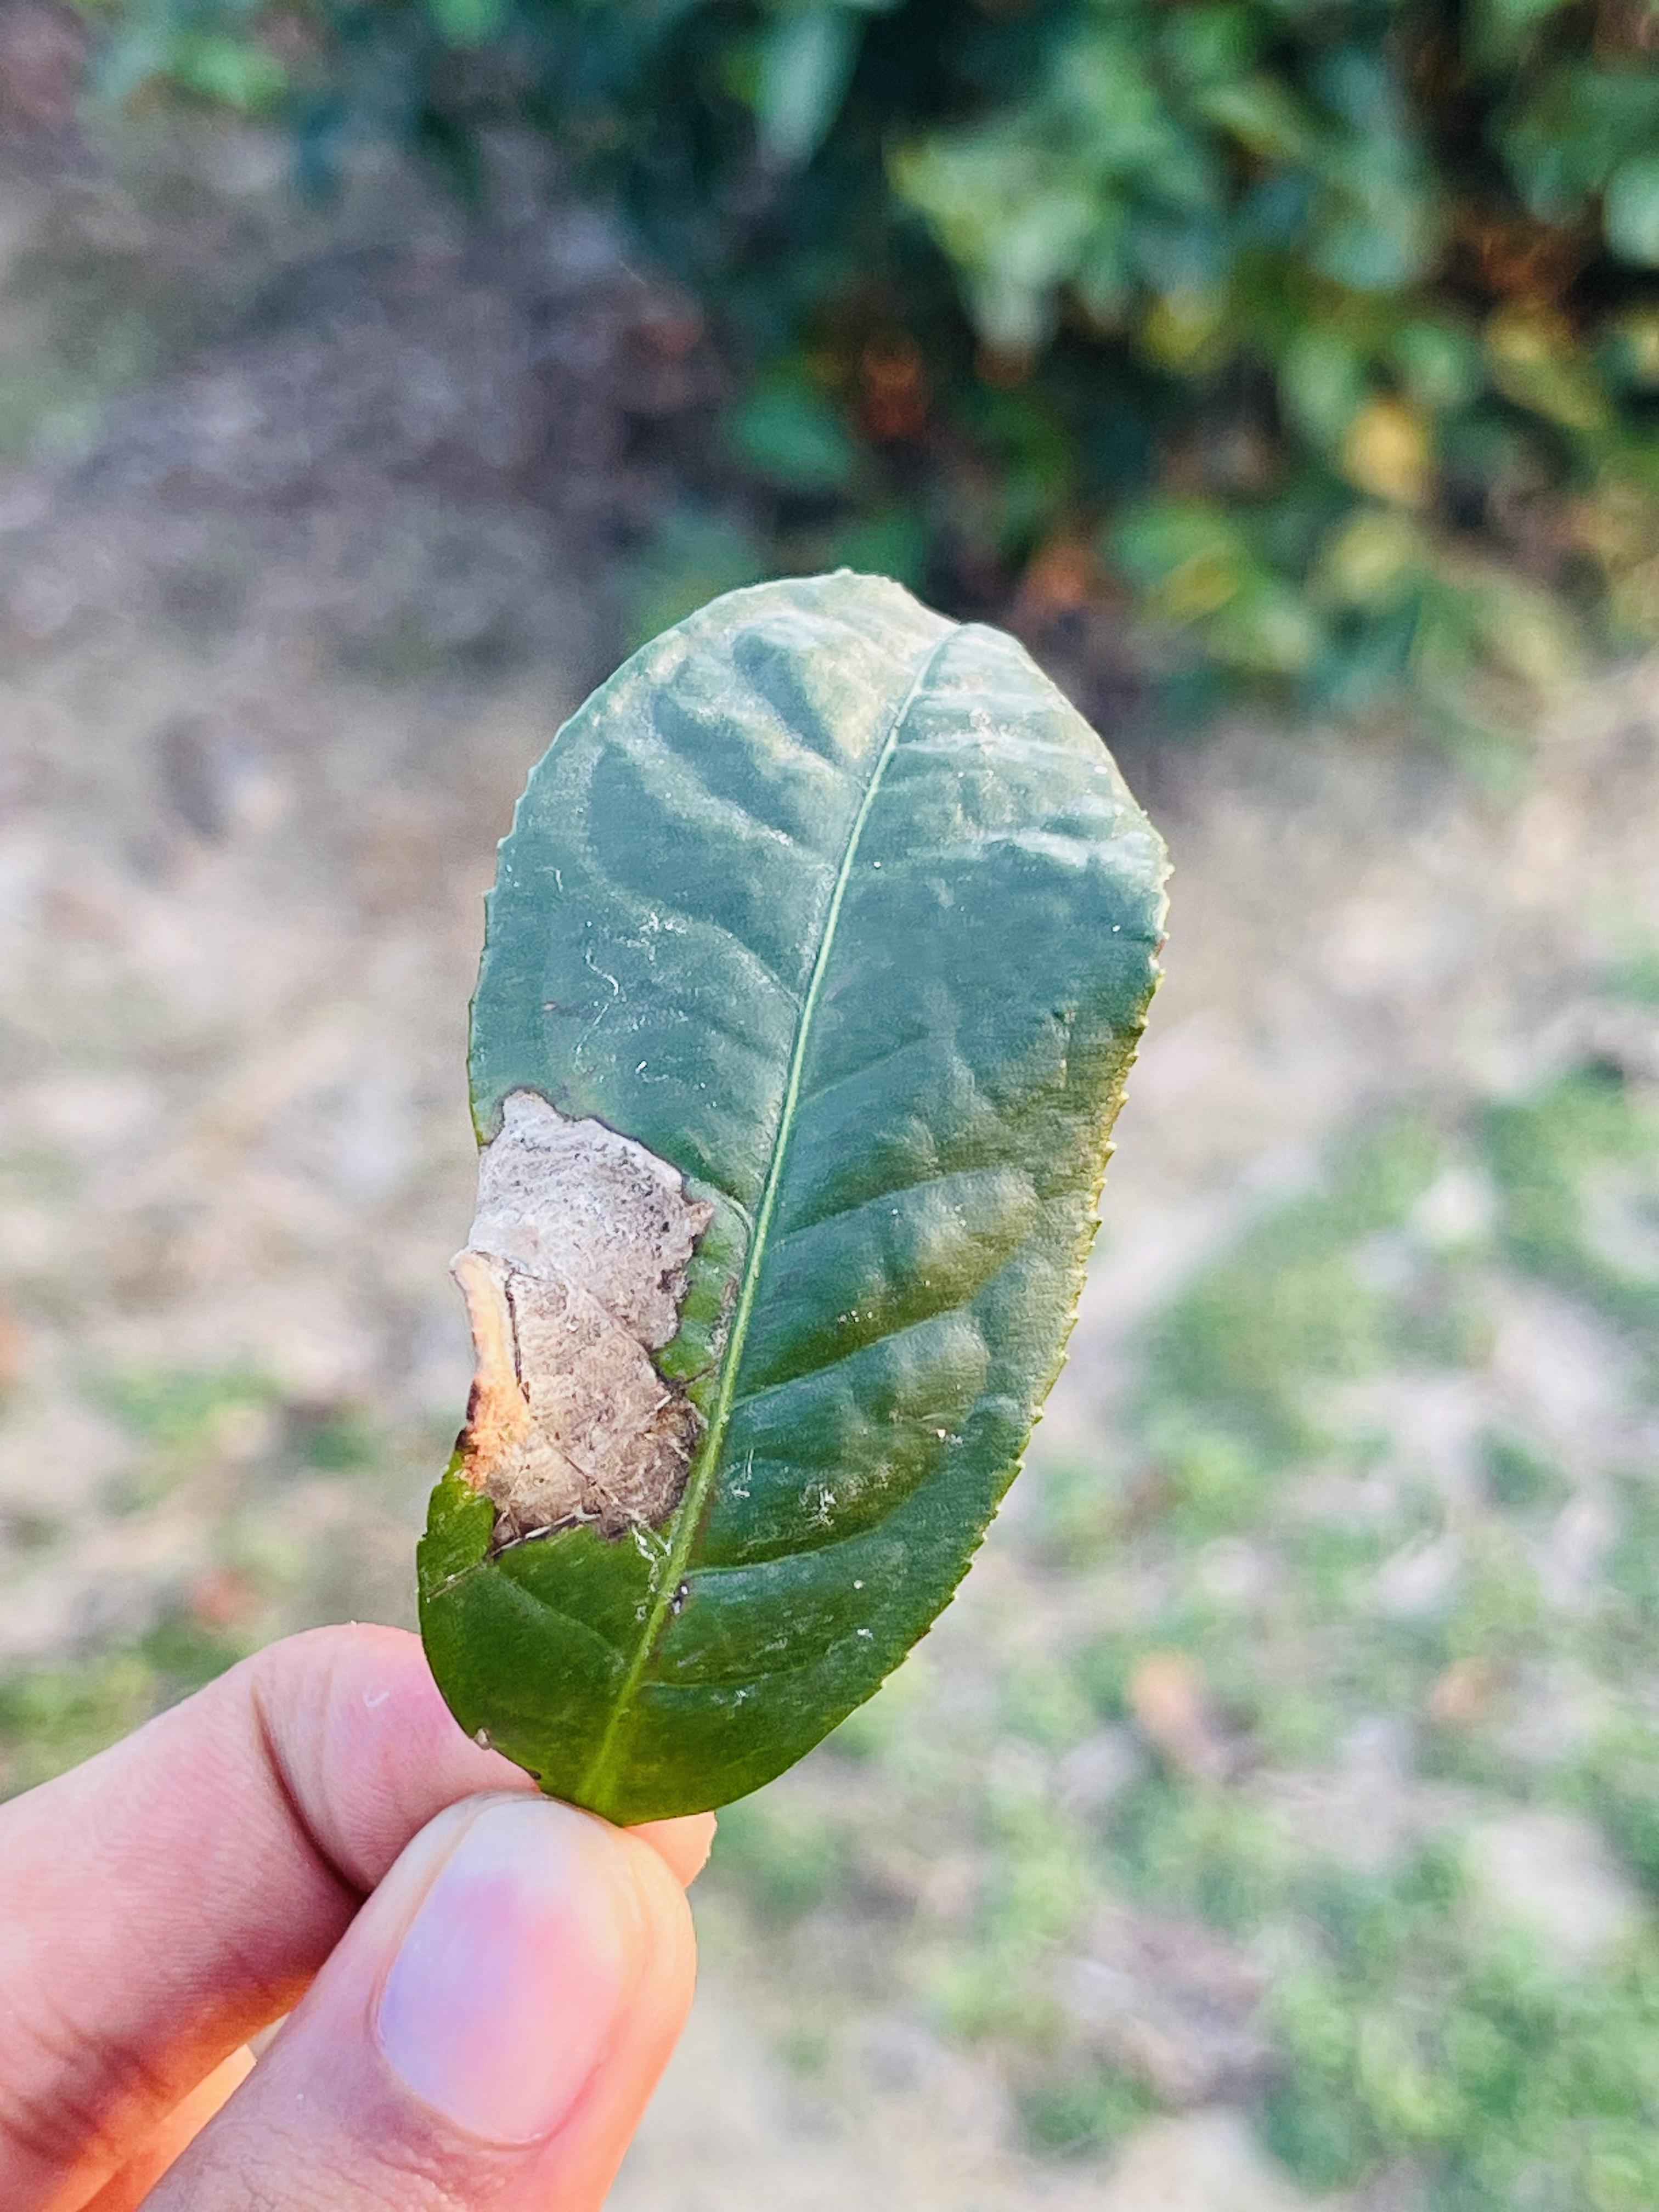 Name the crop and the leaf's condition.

tea, blight
